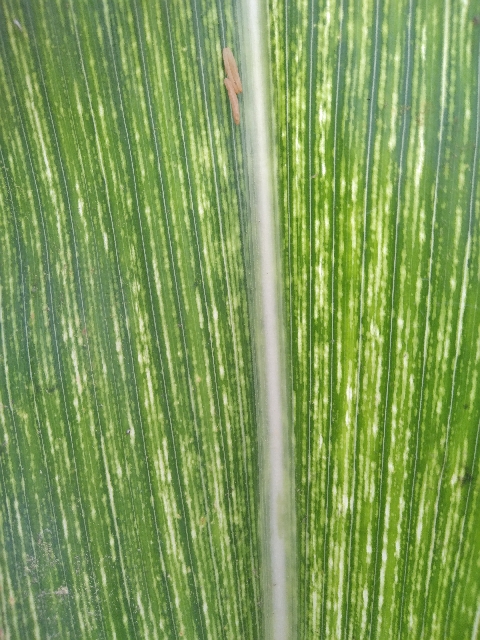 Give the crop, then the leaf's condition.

maize, maize streak virus
